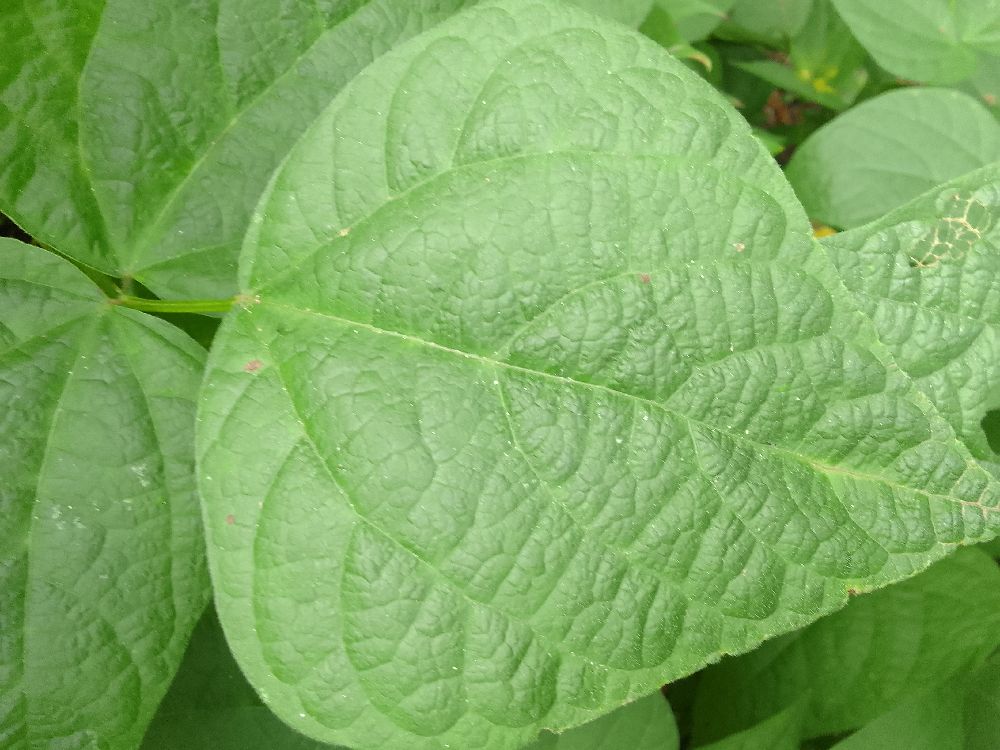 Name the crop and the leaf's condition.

common bean, healthy
